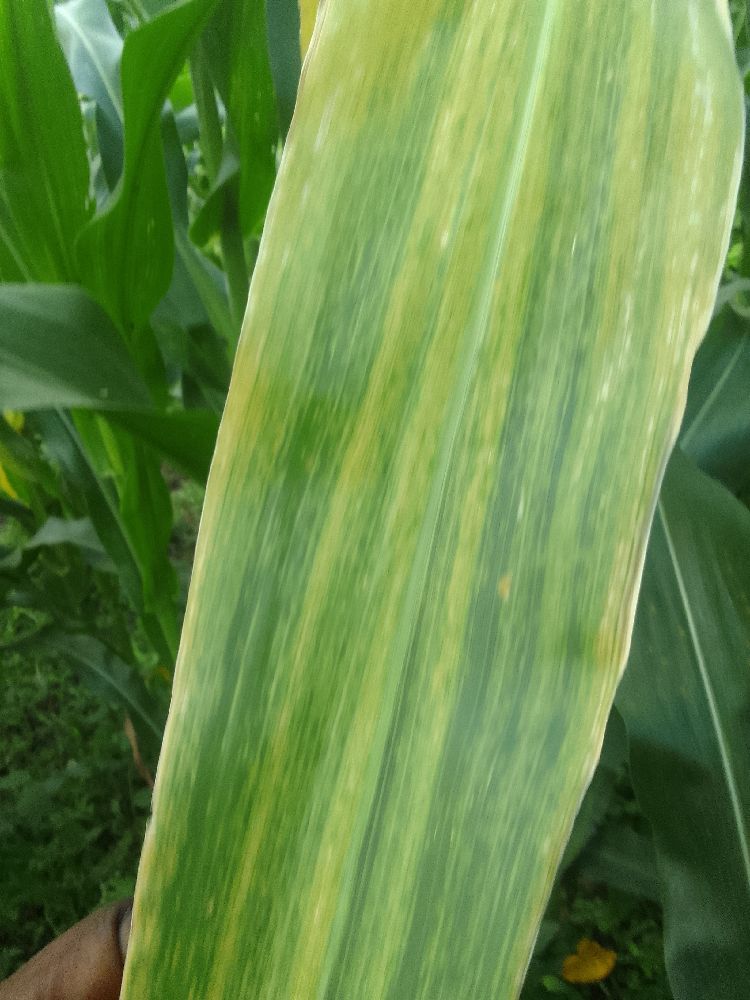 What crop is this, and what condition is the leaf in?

maize, maize lethal necrosis
